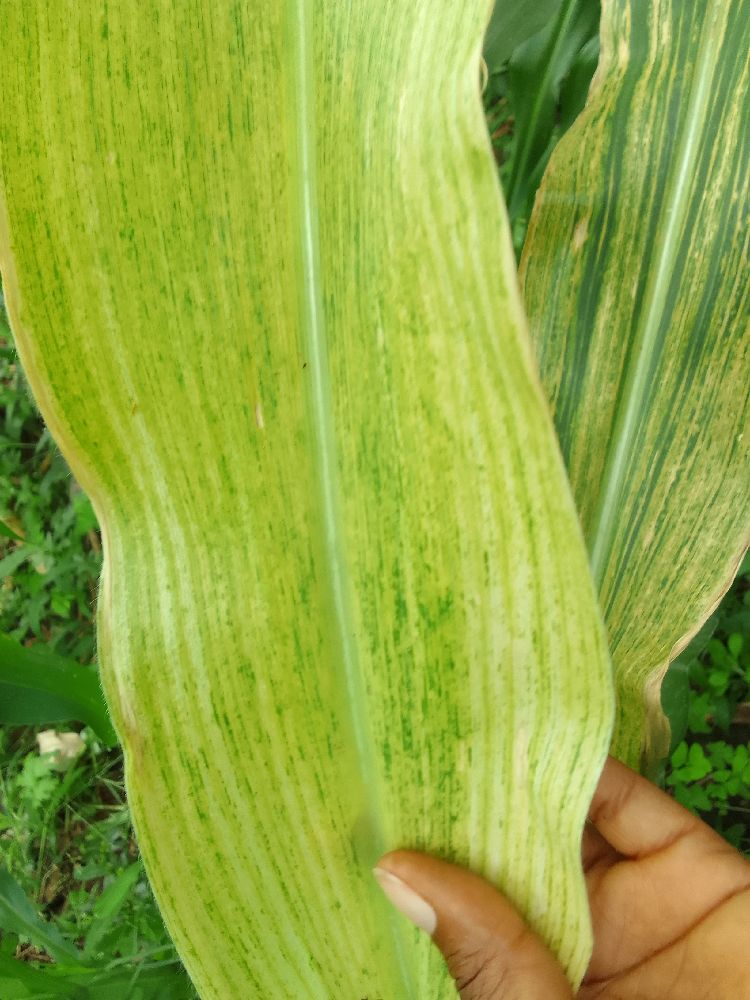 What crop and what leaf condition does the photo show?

maize, maize lethal necrosis
